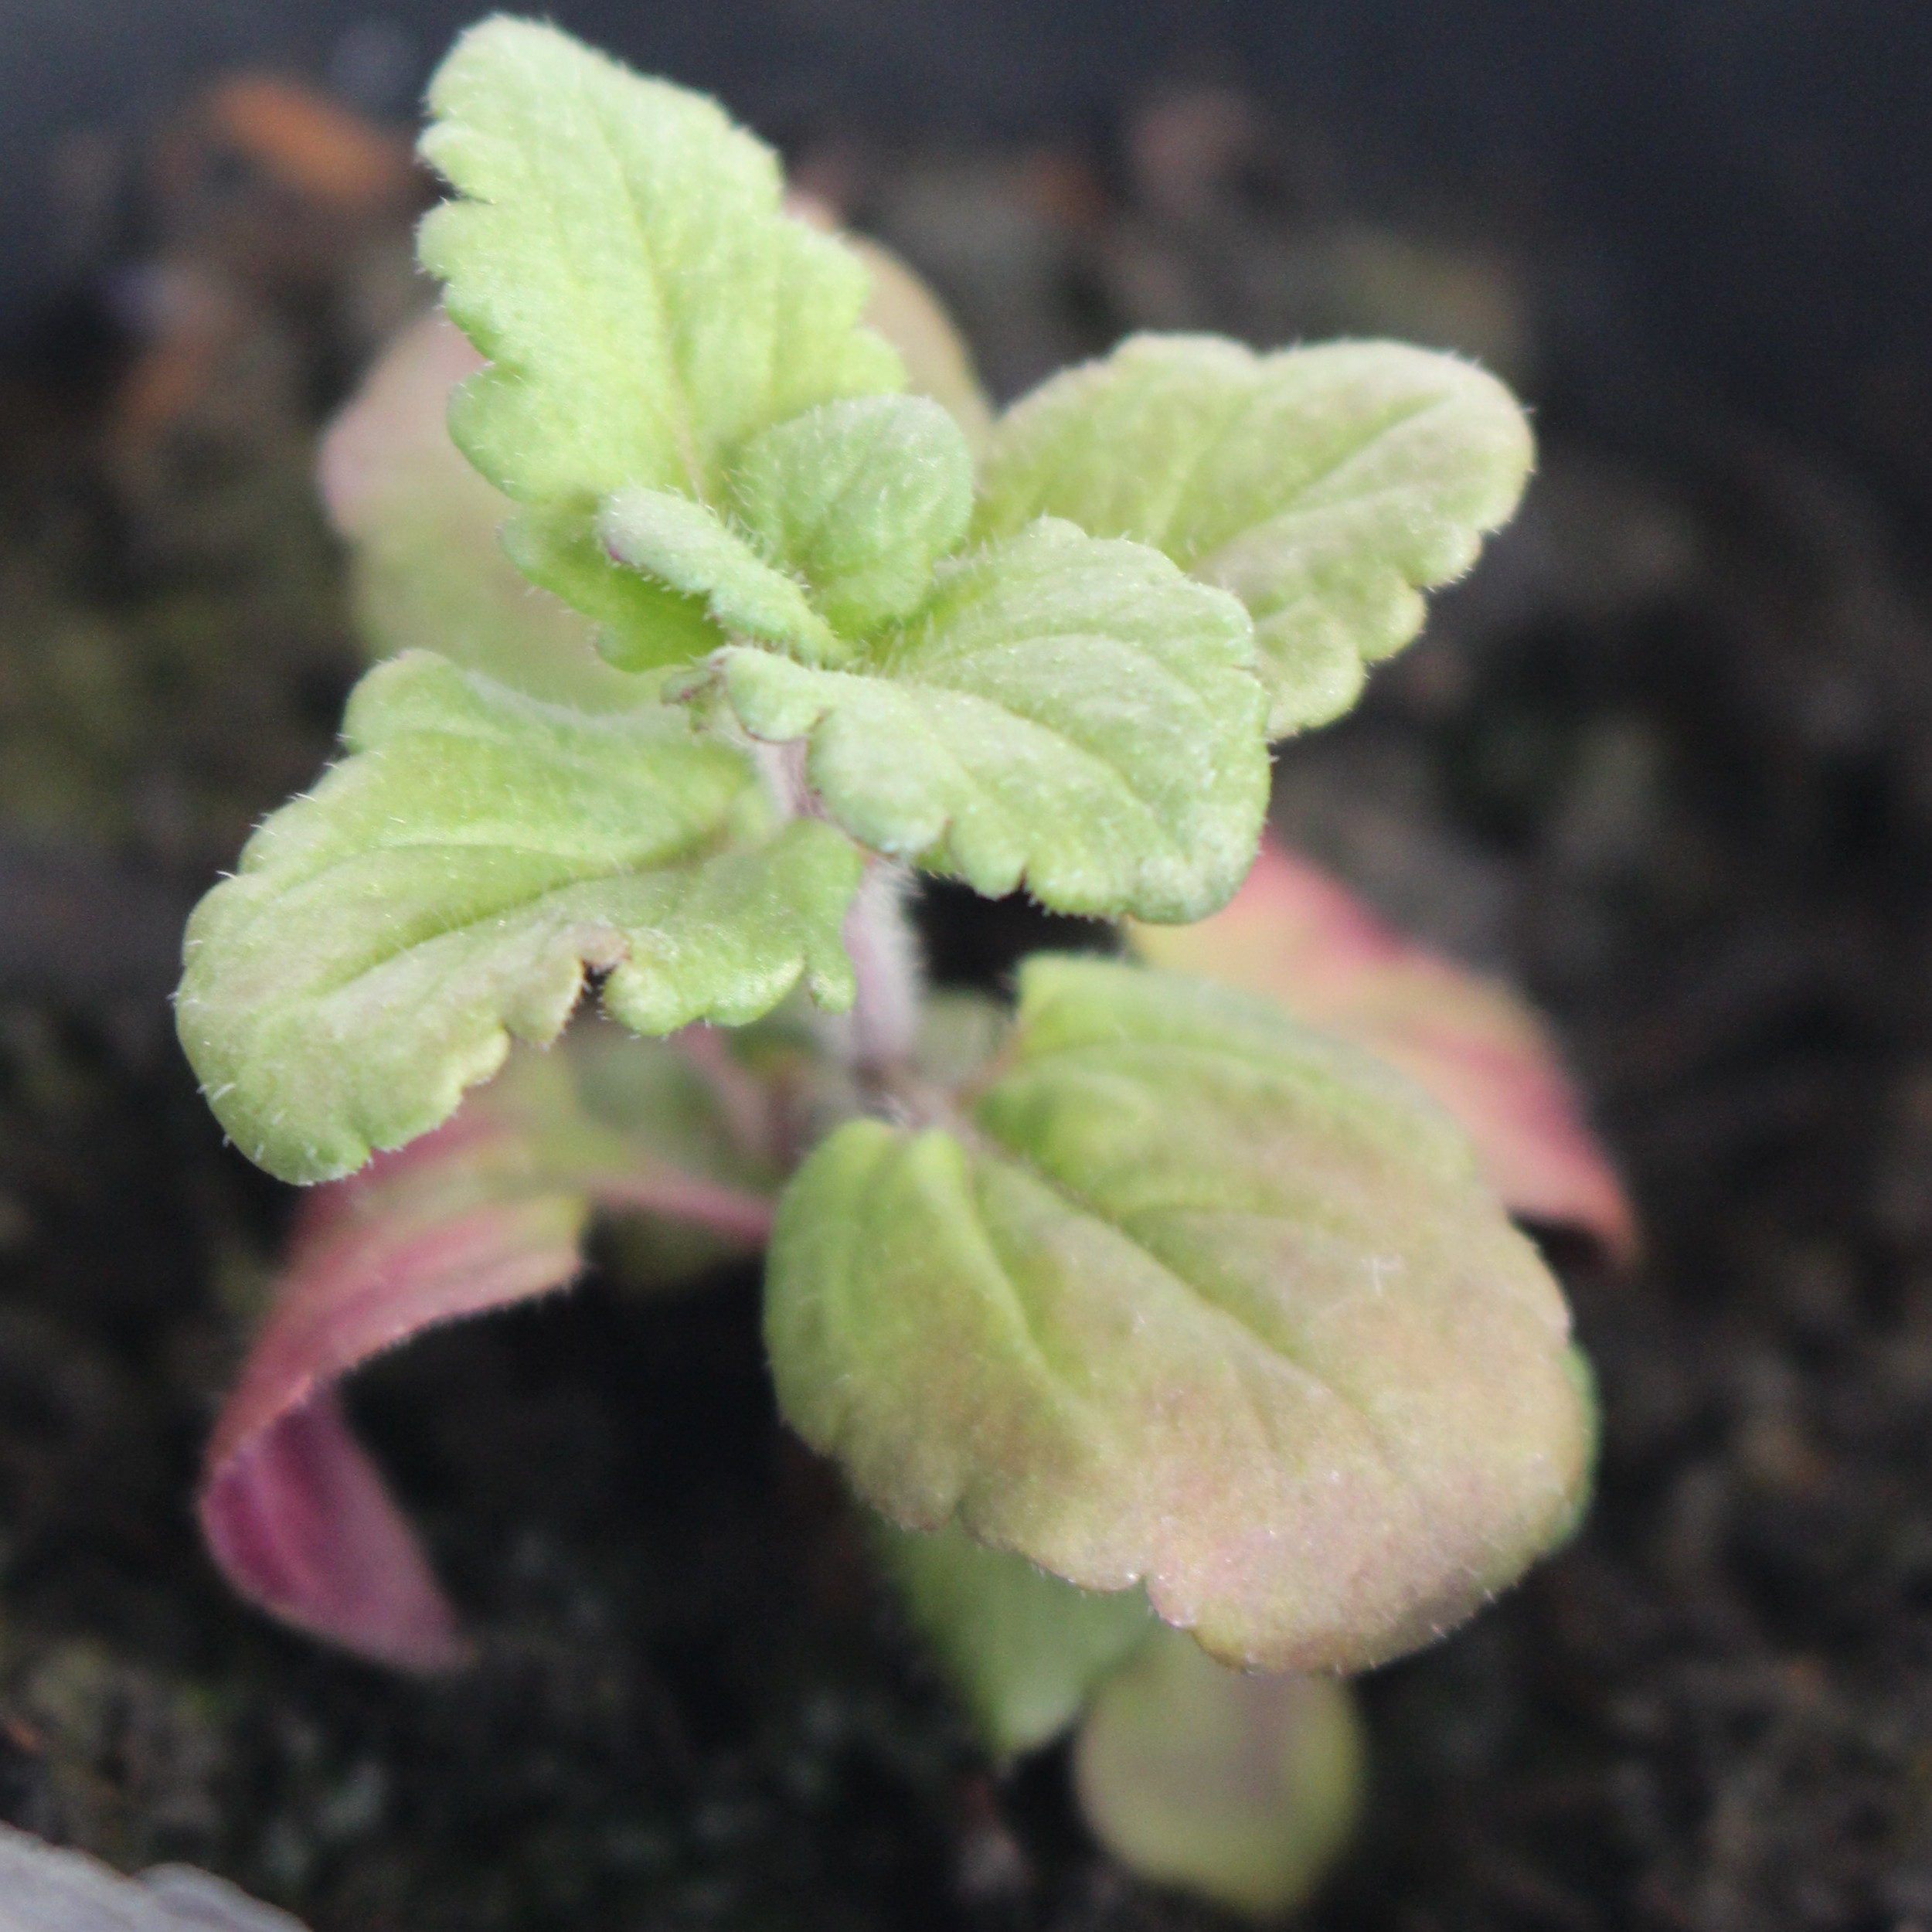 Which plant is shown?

Veronica persica
